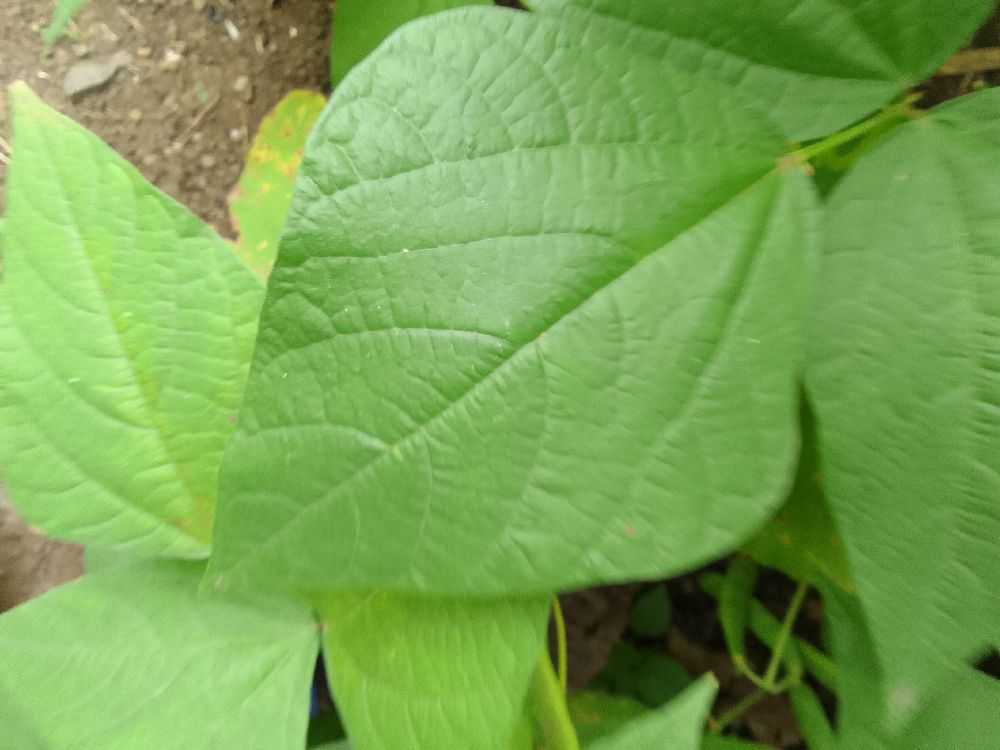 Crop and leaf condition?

common bean, healthy
